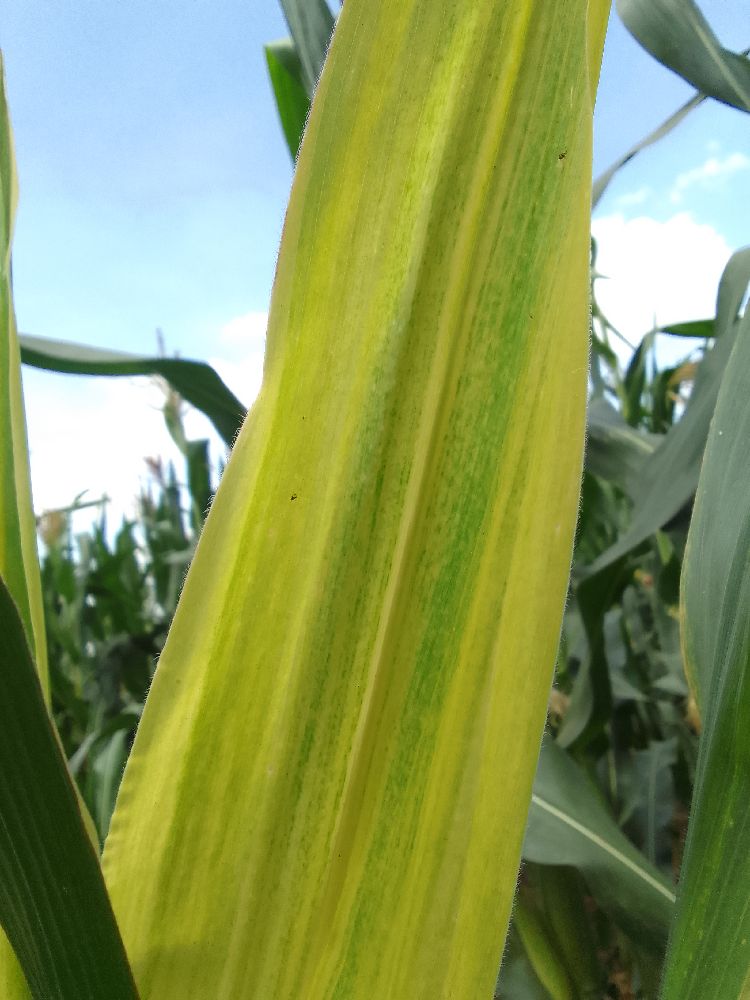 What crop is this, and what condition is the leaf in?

maize, maize lethal necrosis
